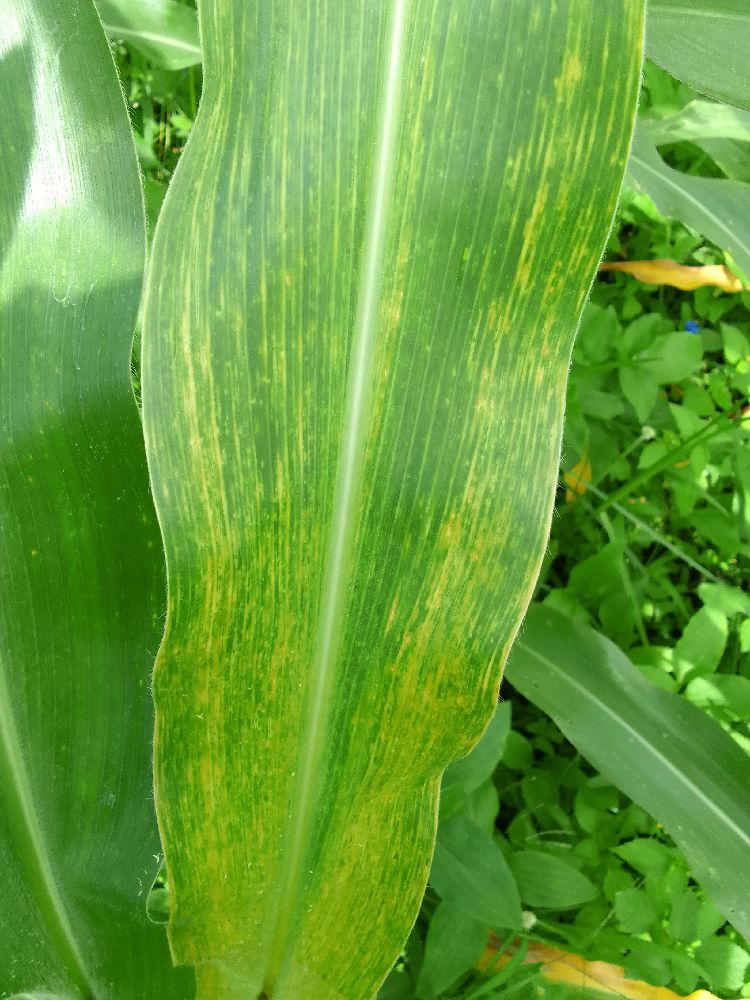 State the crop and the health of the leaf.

maize, maize lethal necrosis
